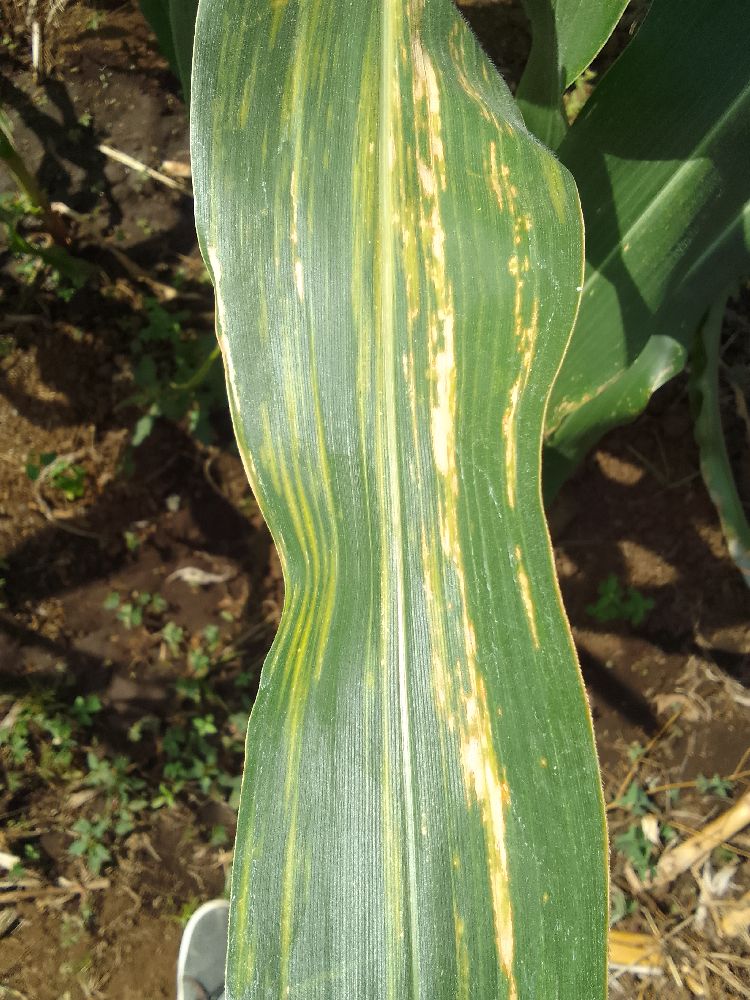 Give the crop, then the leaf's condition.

maize, maize lethal necrosis
